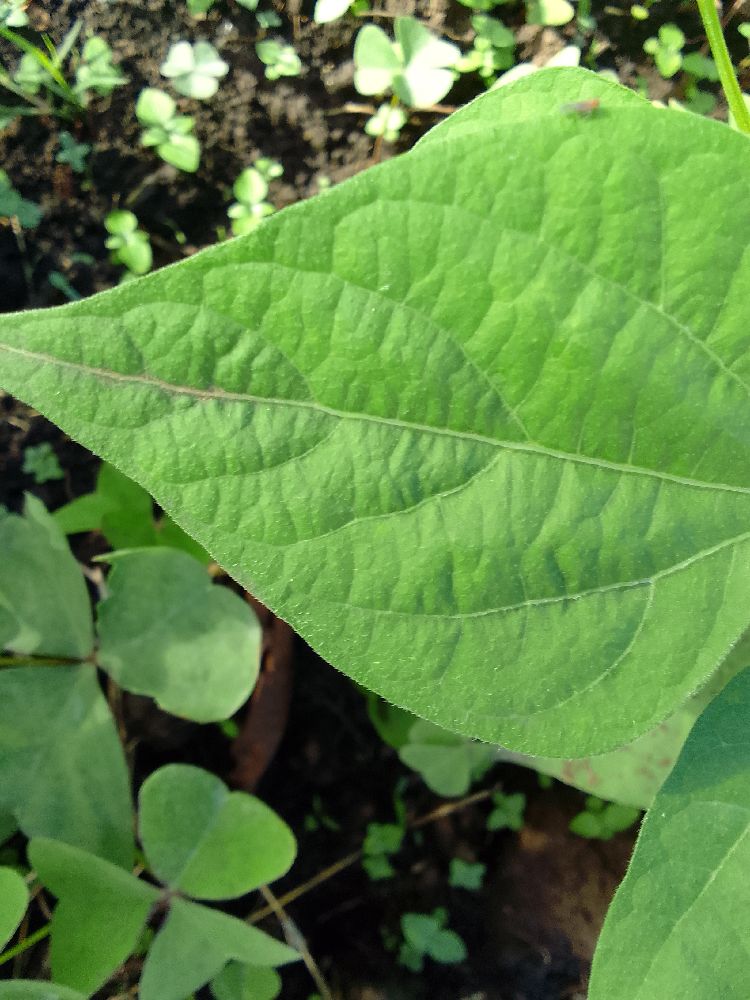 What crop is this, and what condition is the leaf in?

common bean, healthy
